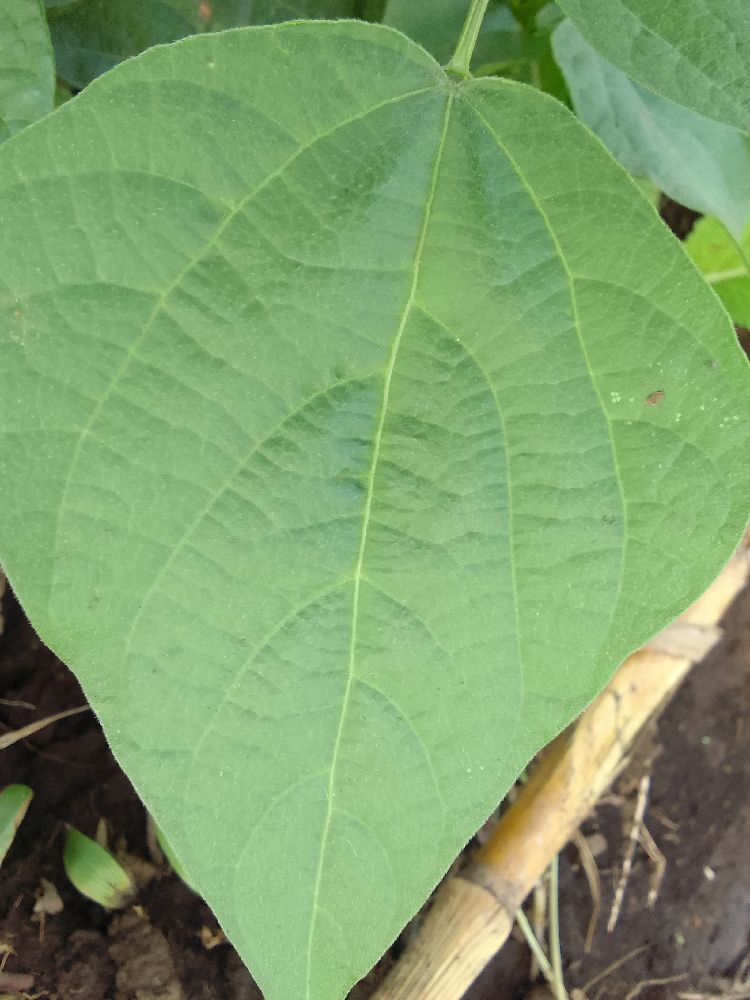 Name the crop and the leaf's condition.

common bean, healthy
